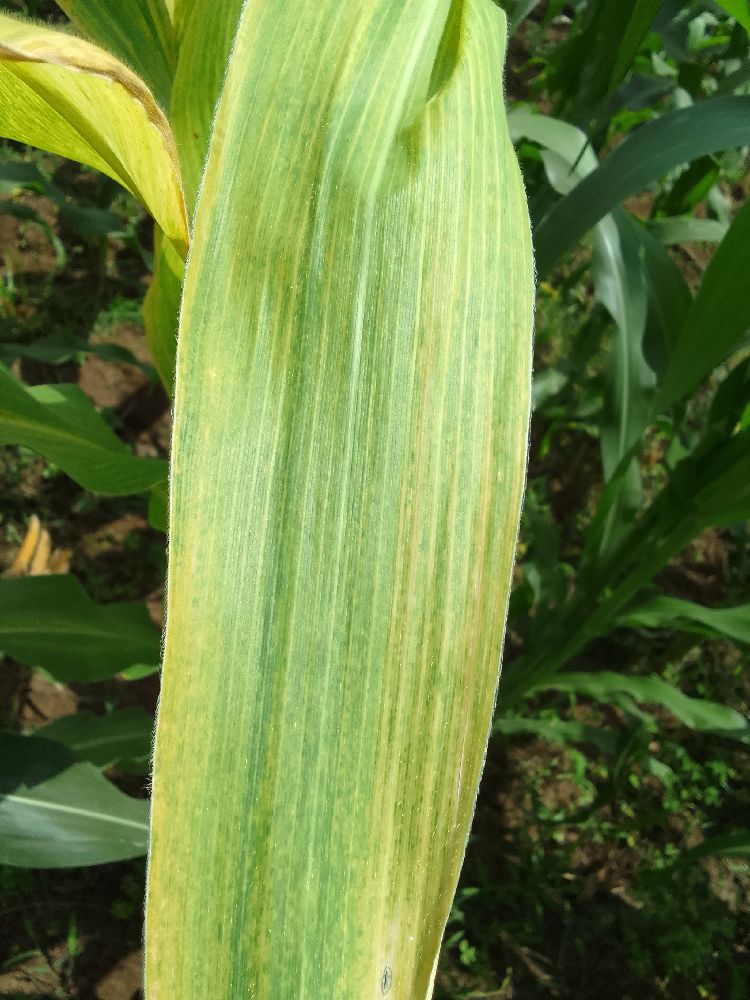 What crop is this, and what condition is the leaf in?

maize, maize lethal necrosis
